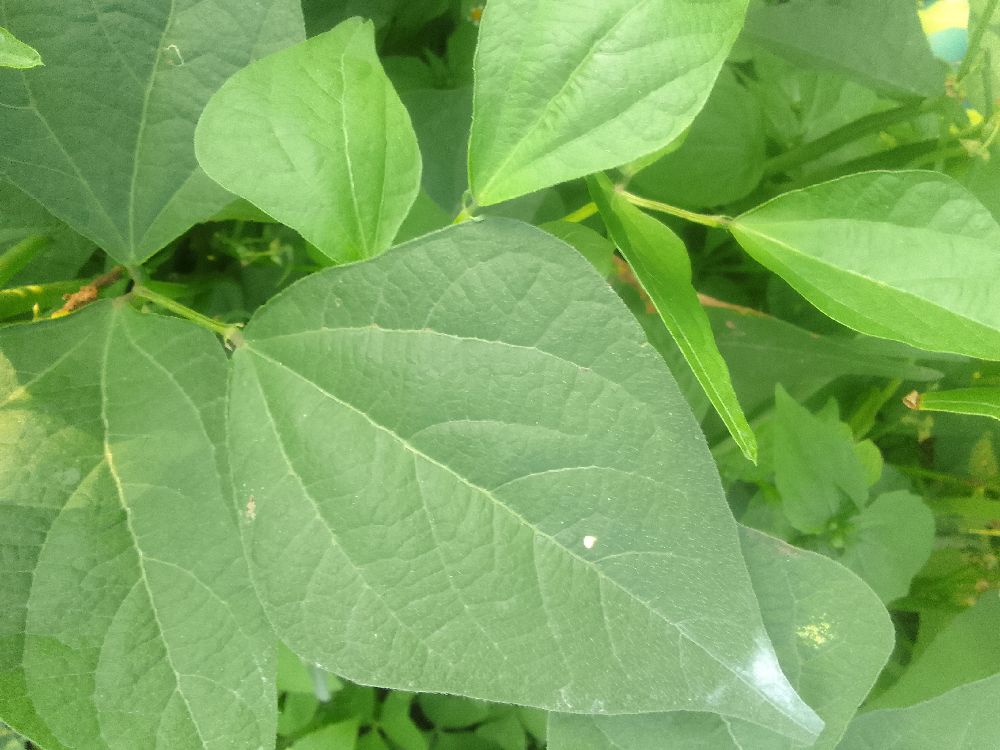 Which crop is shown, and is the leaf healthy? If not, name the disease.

common bean, healthy
